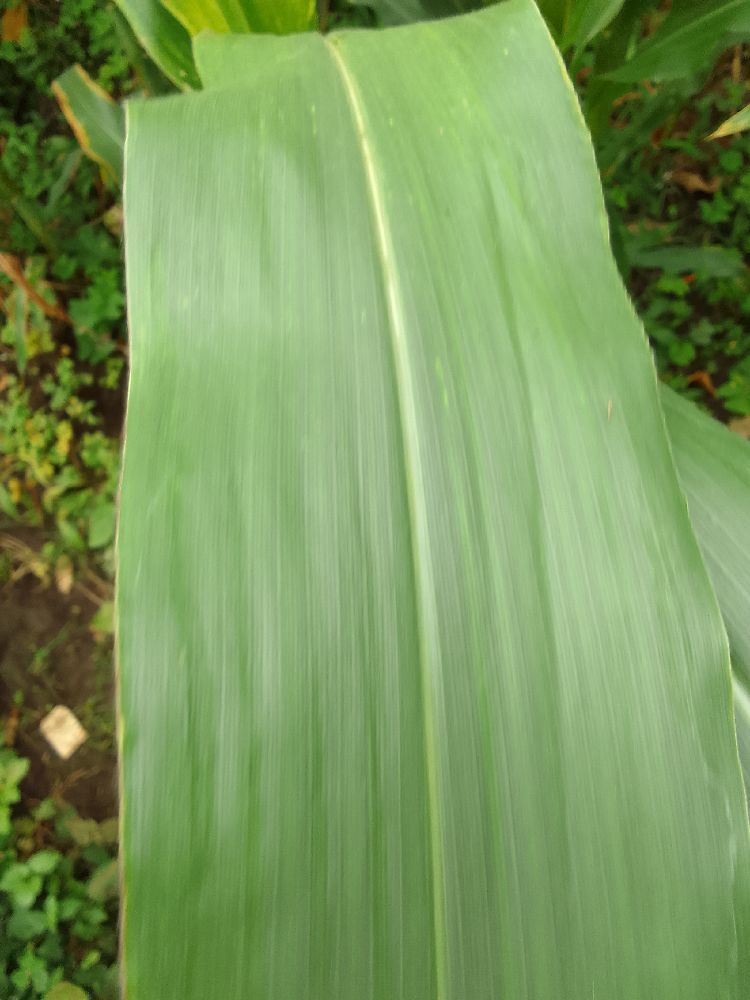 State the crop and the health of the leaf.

maize, healthy
